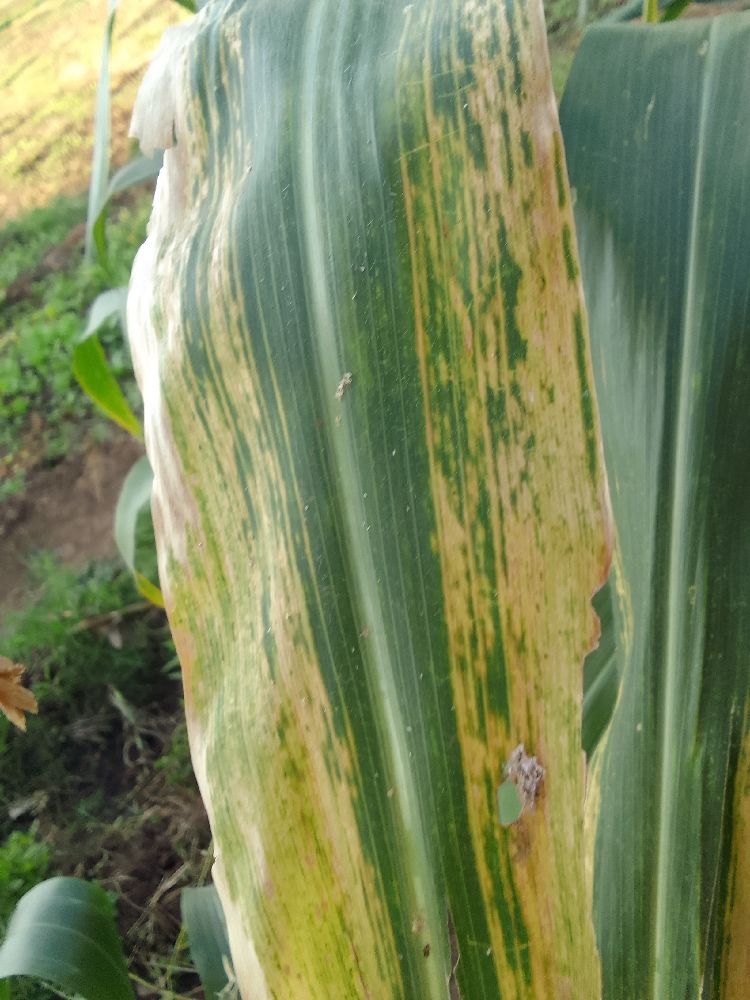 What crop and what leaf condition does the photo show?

maize, maize lethal necrosis
